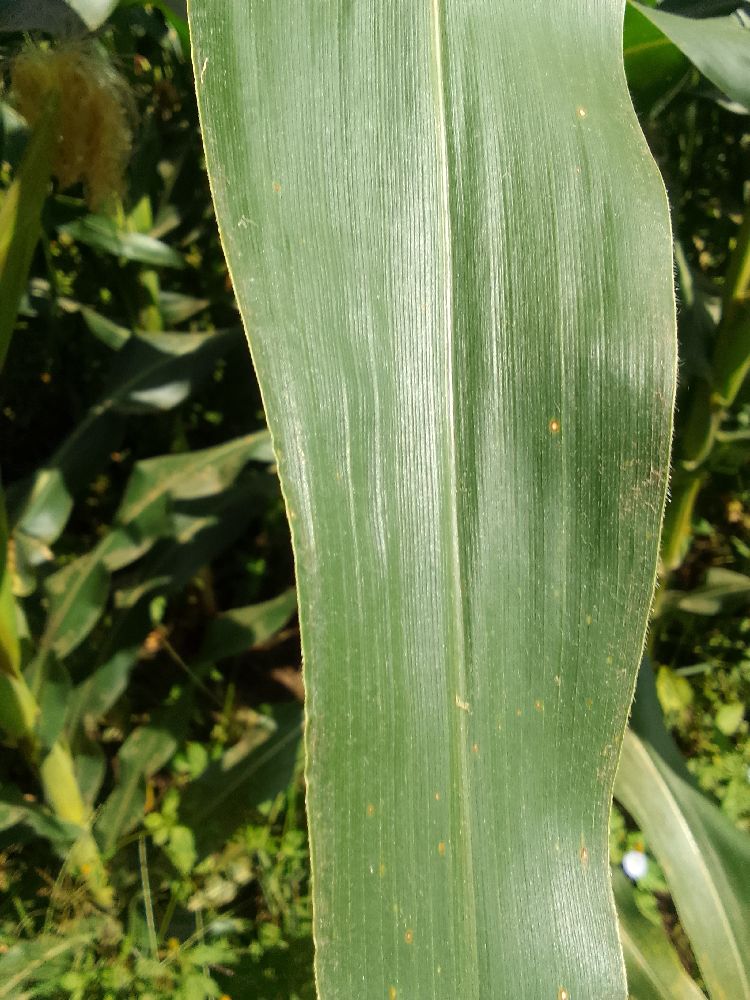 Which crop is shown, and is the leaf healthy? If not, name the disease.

maize, healthy
